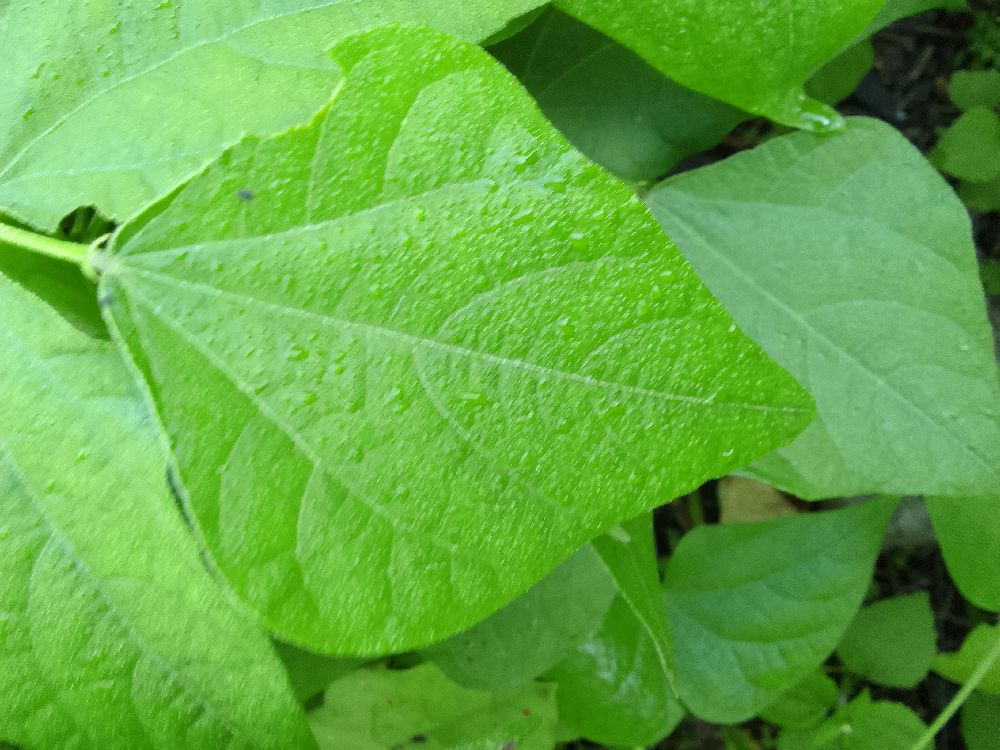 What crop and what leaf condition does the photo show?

common bean, healthy
